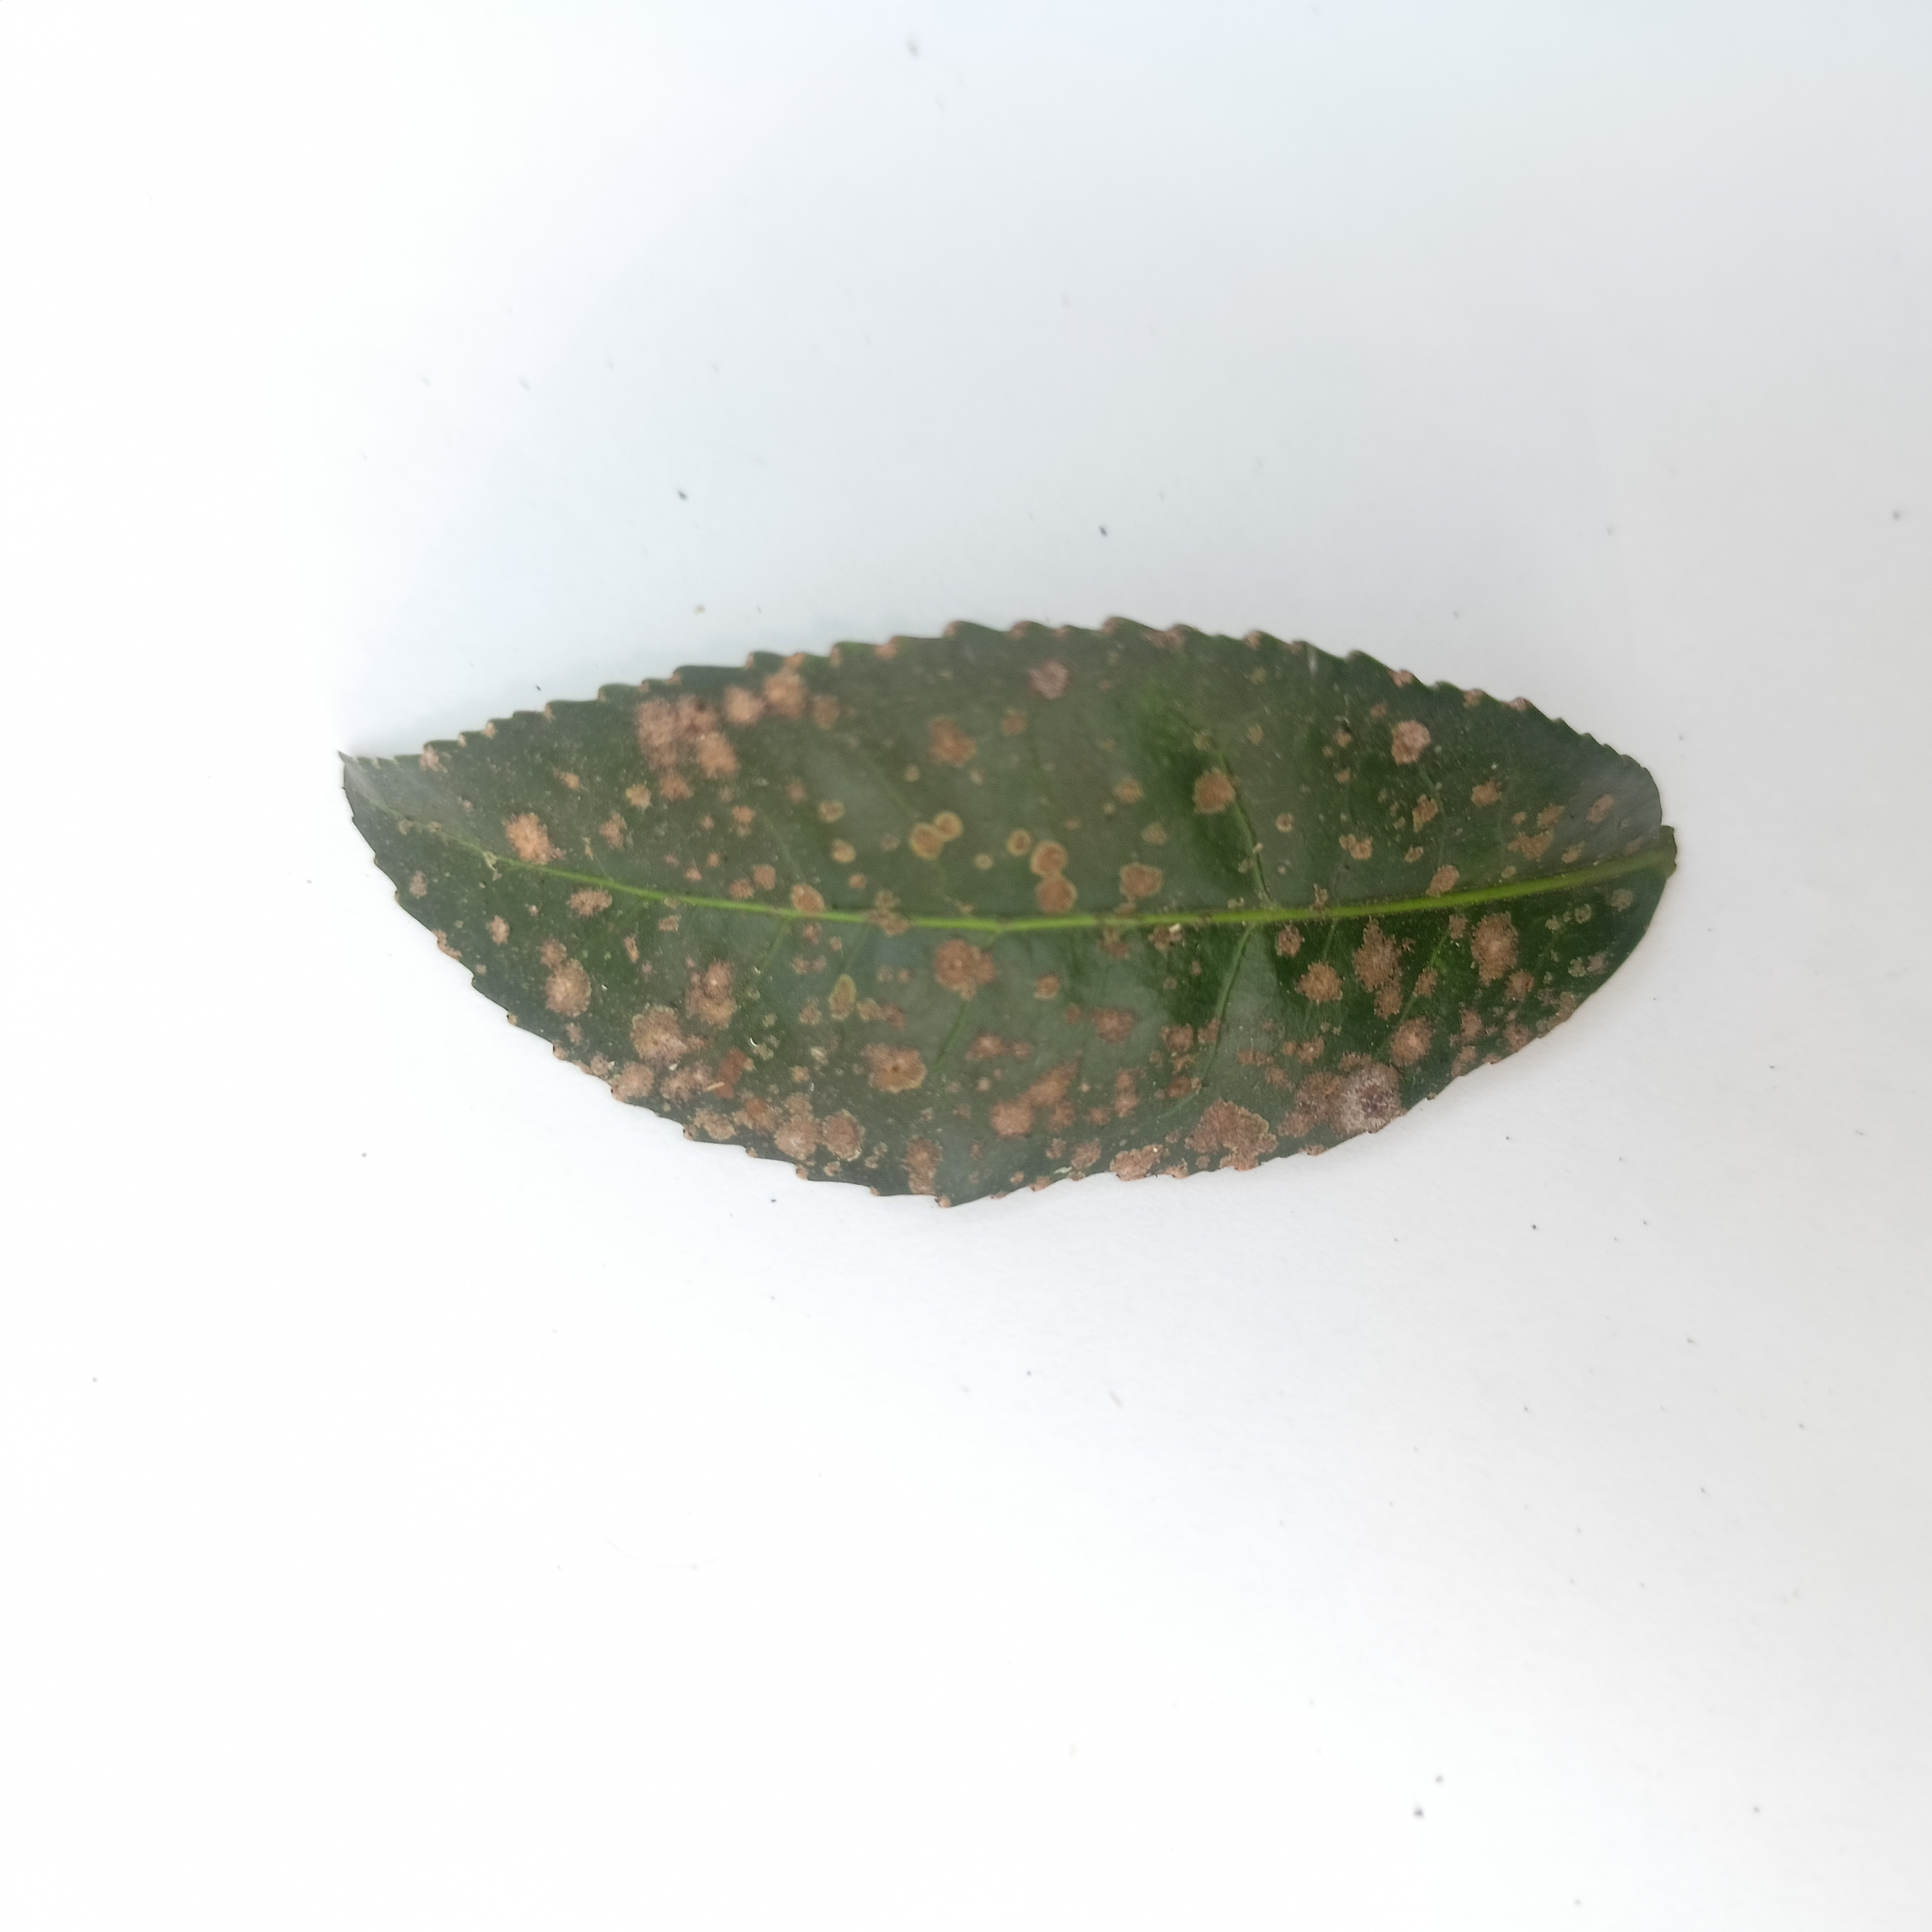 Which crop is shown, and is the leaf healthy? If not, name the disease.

tea, algal leaf
